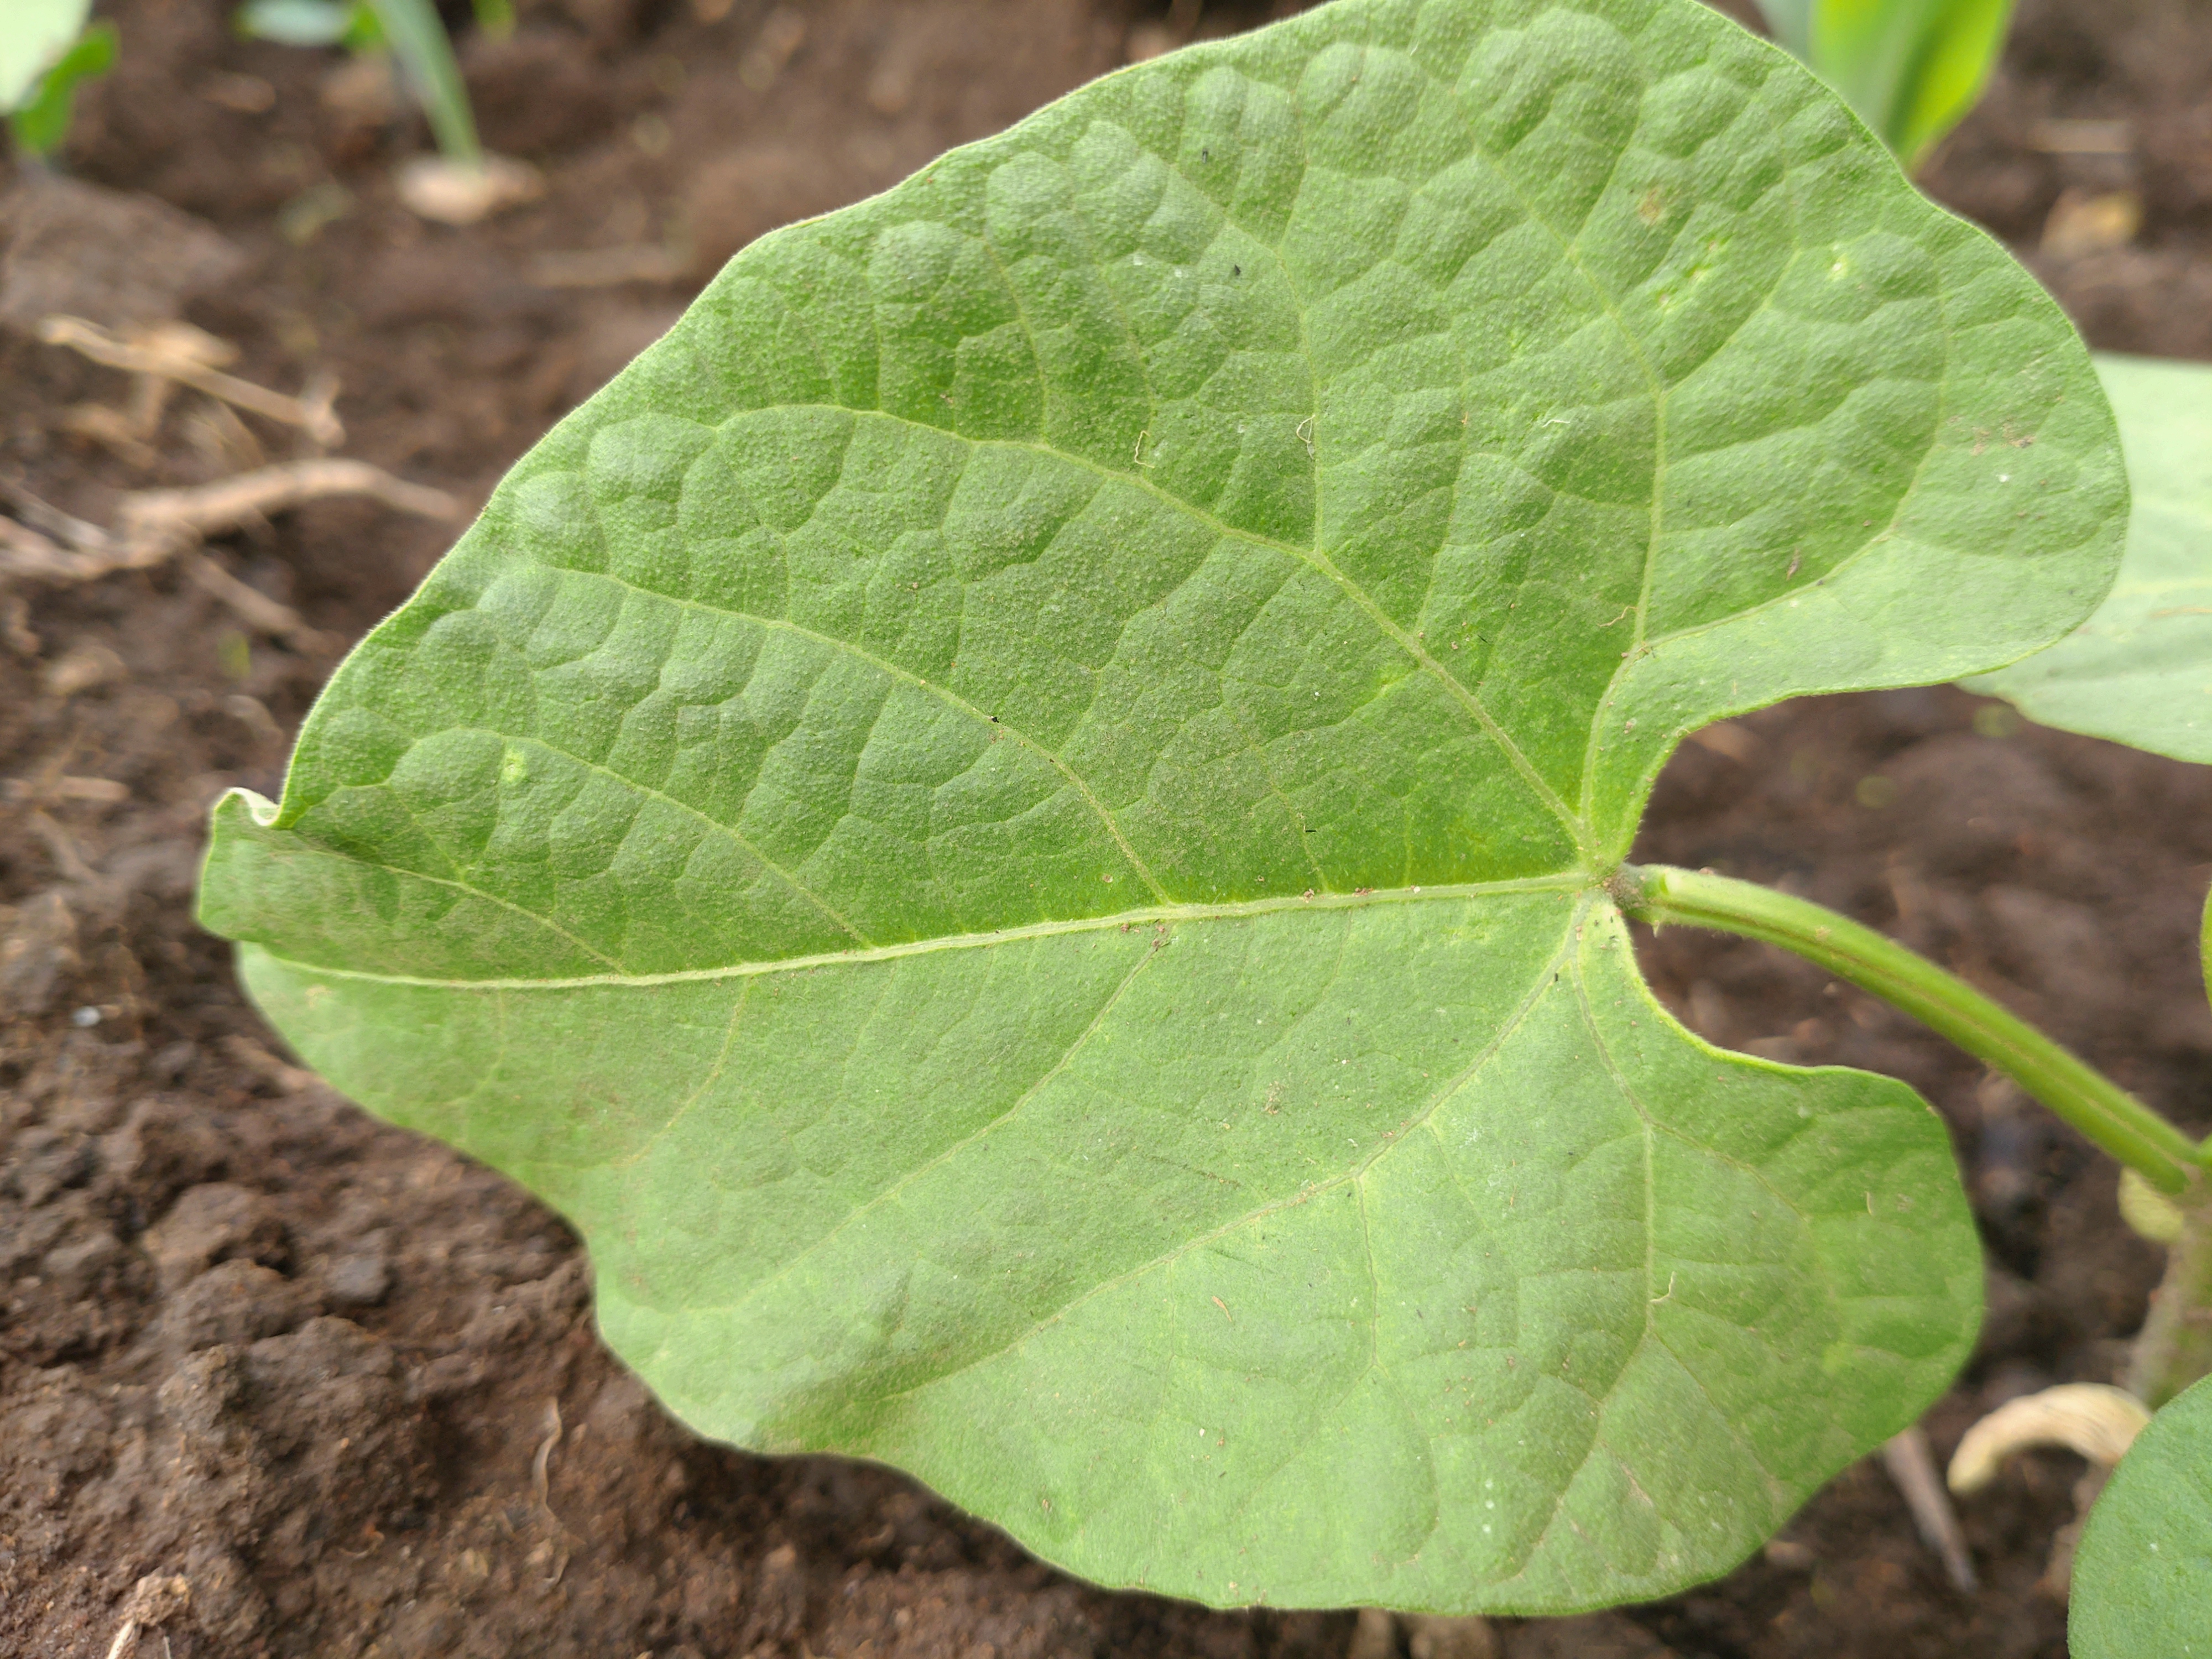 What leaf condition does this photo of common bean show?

healthy
